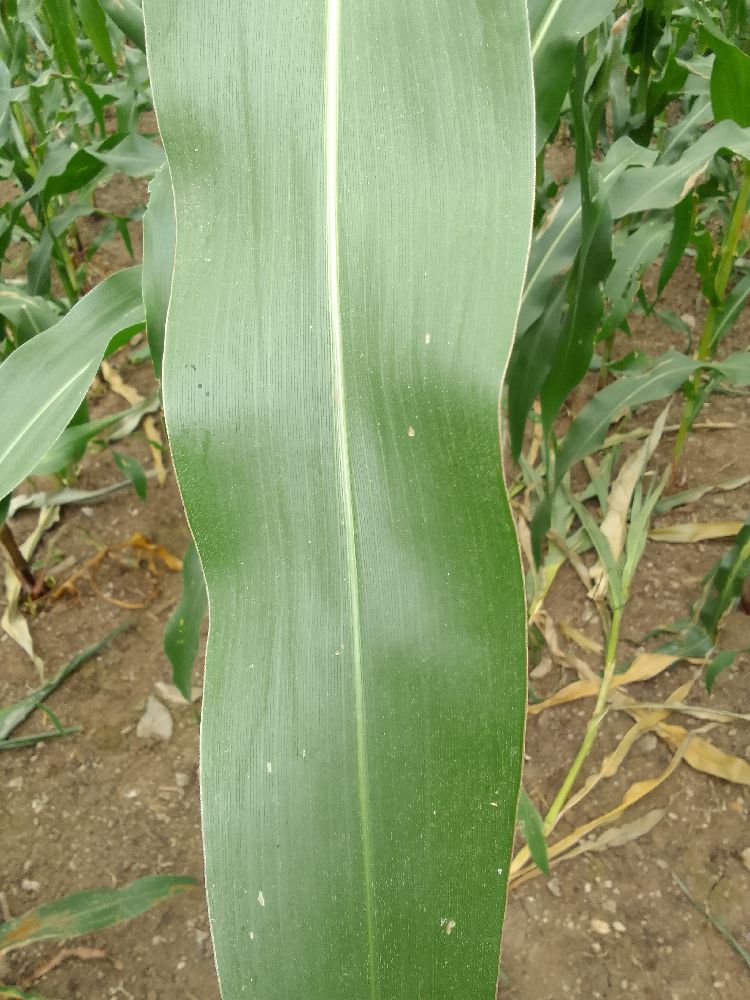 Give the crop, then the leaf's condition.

maize, healthy
